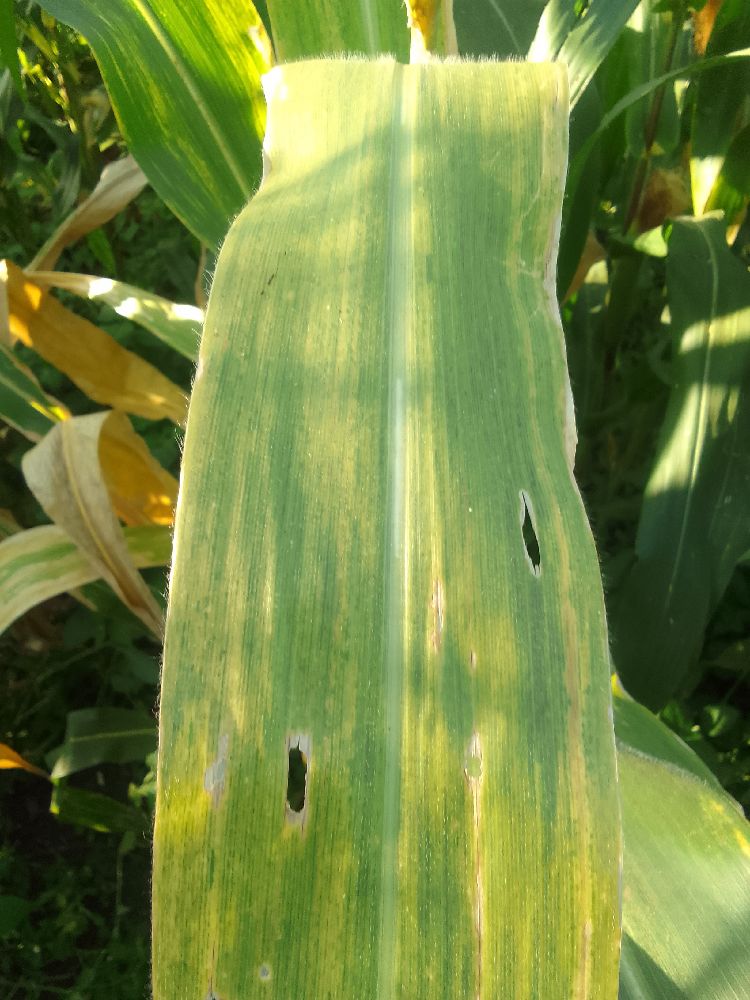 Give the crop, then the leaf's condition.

maize, maize lethal necrosis
